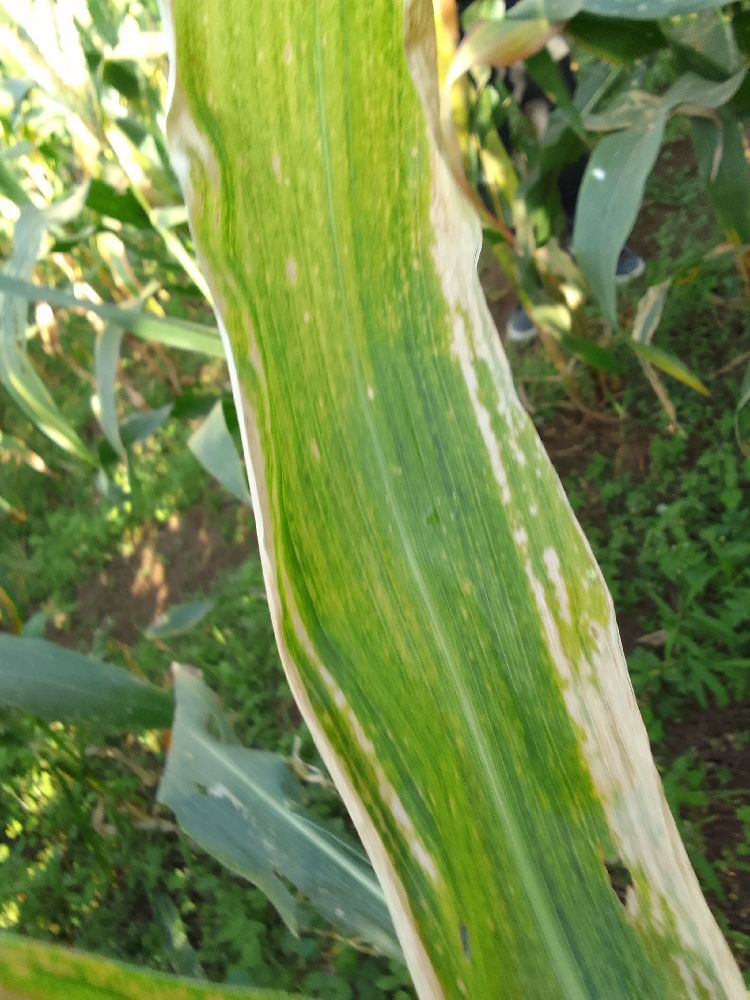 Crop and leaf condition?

maize, maize lethal necrosis
